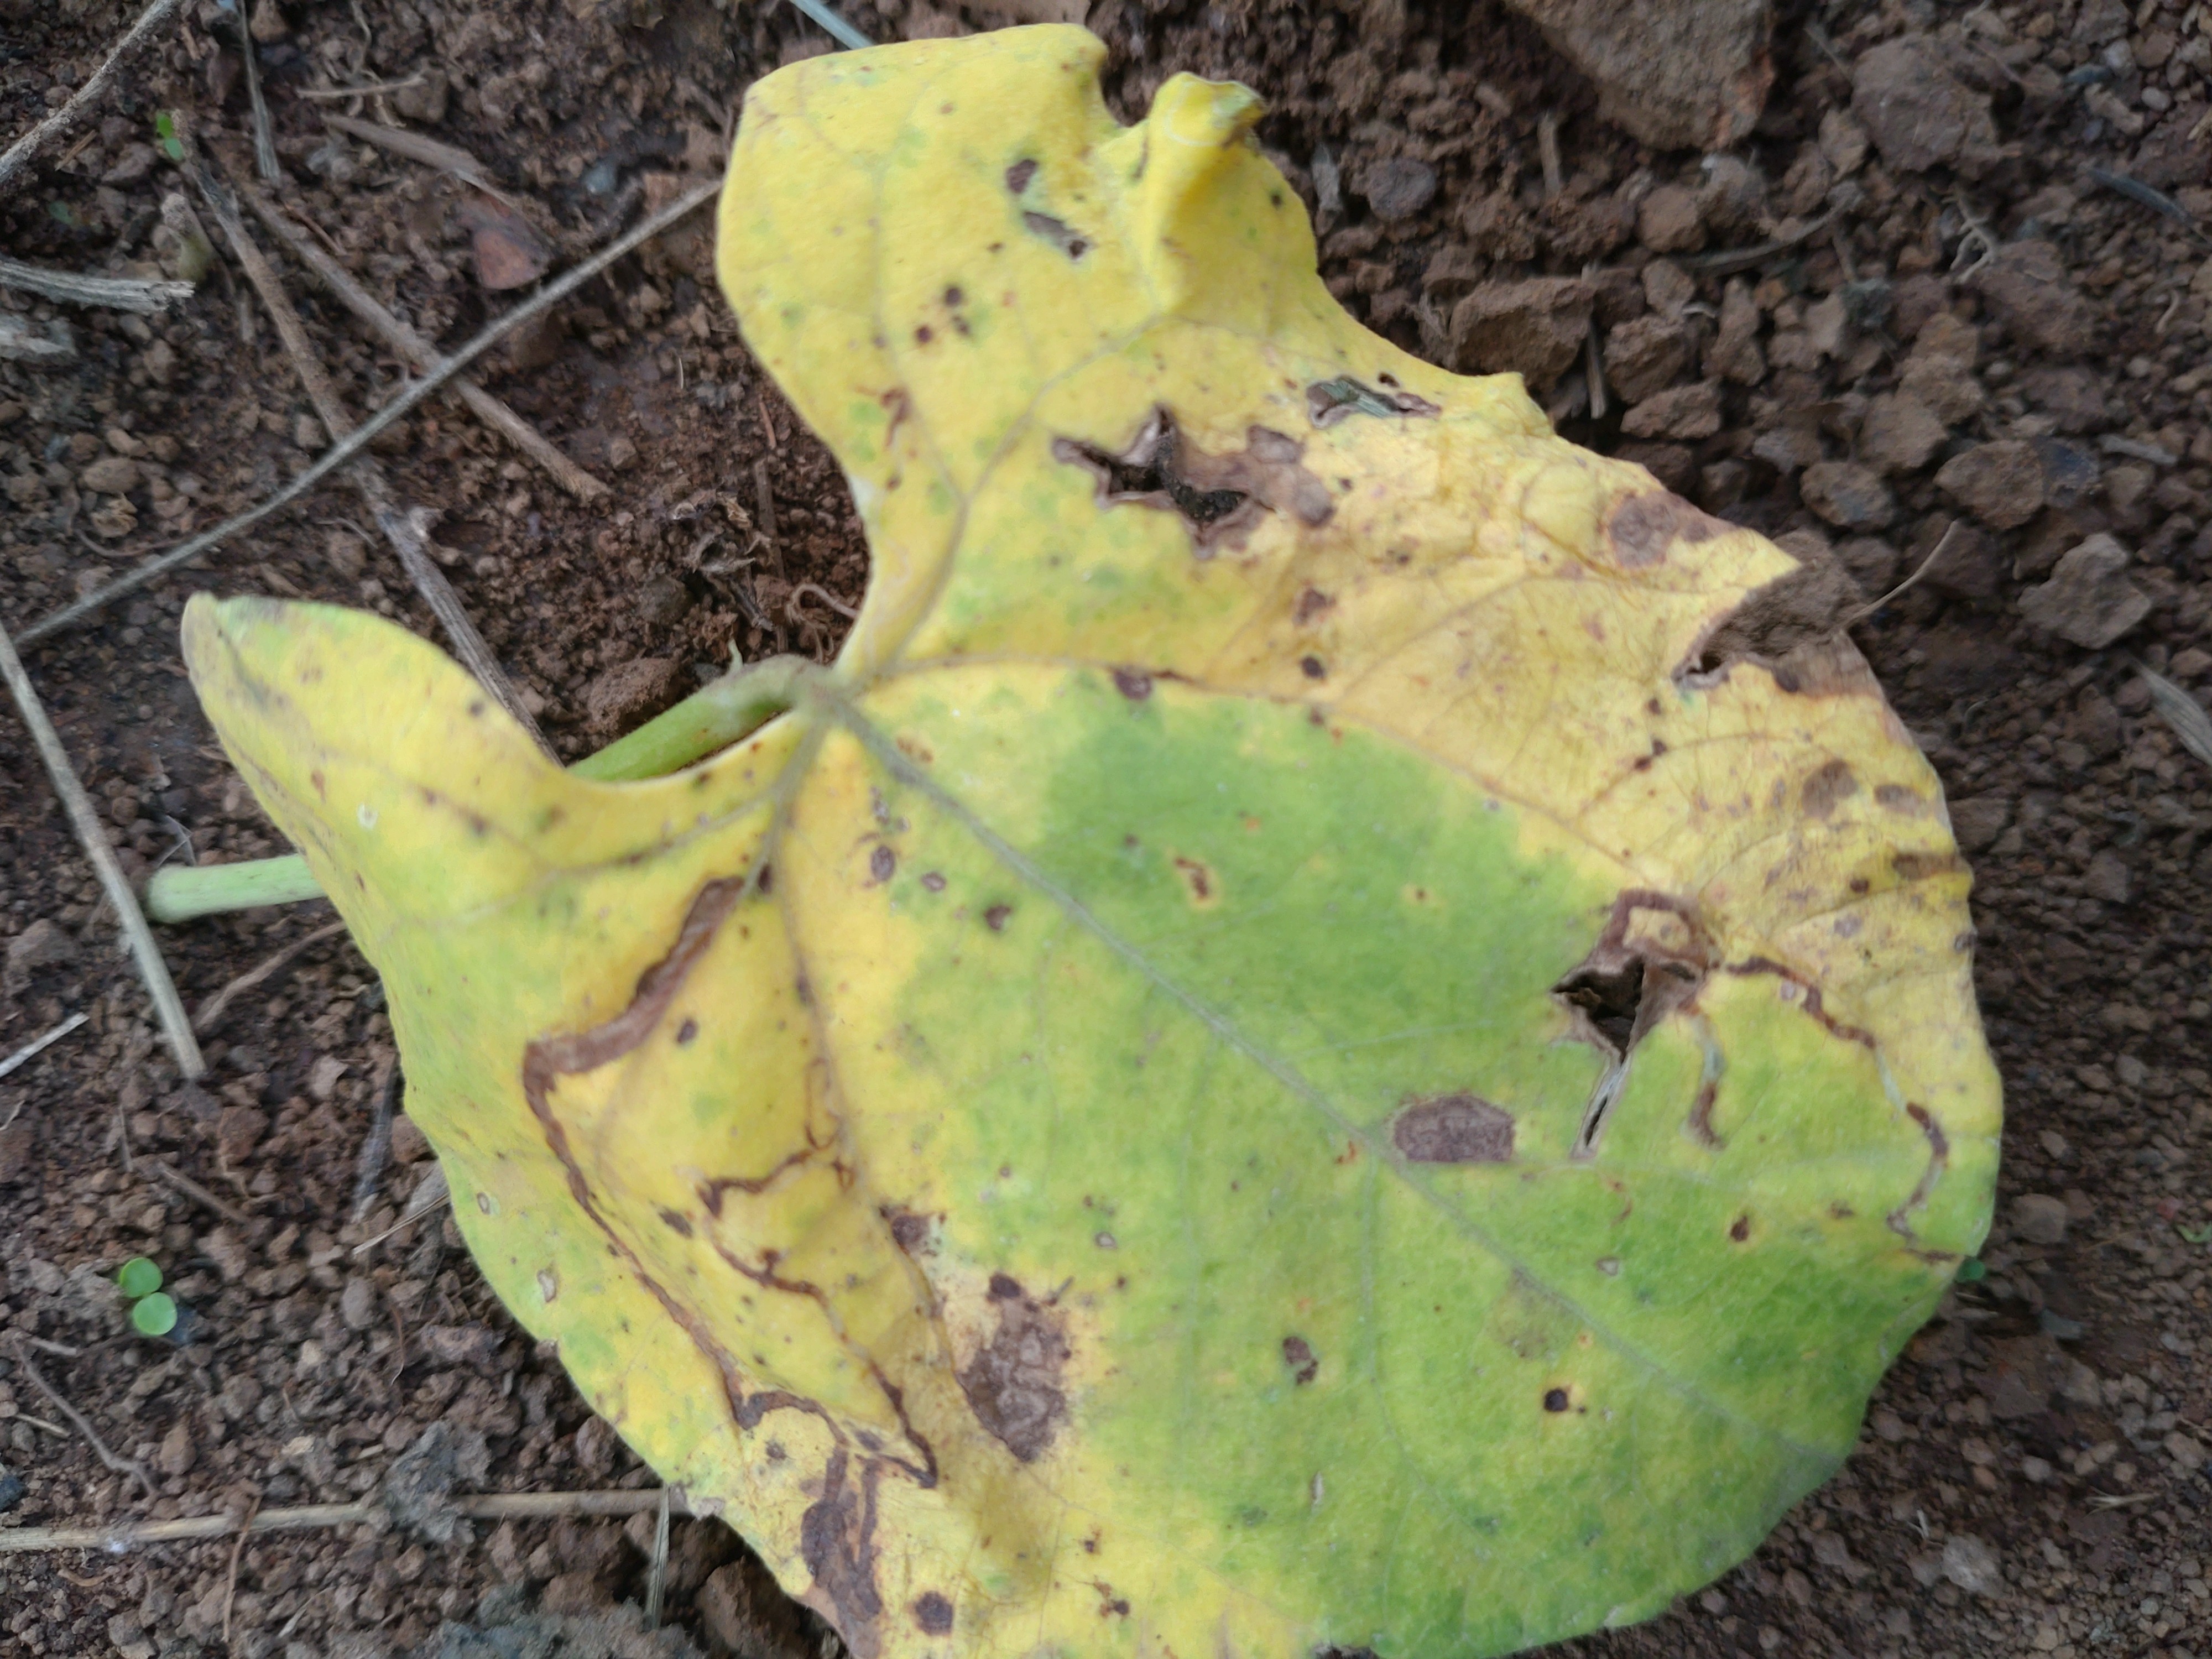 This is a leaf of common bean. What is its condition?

rust
